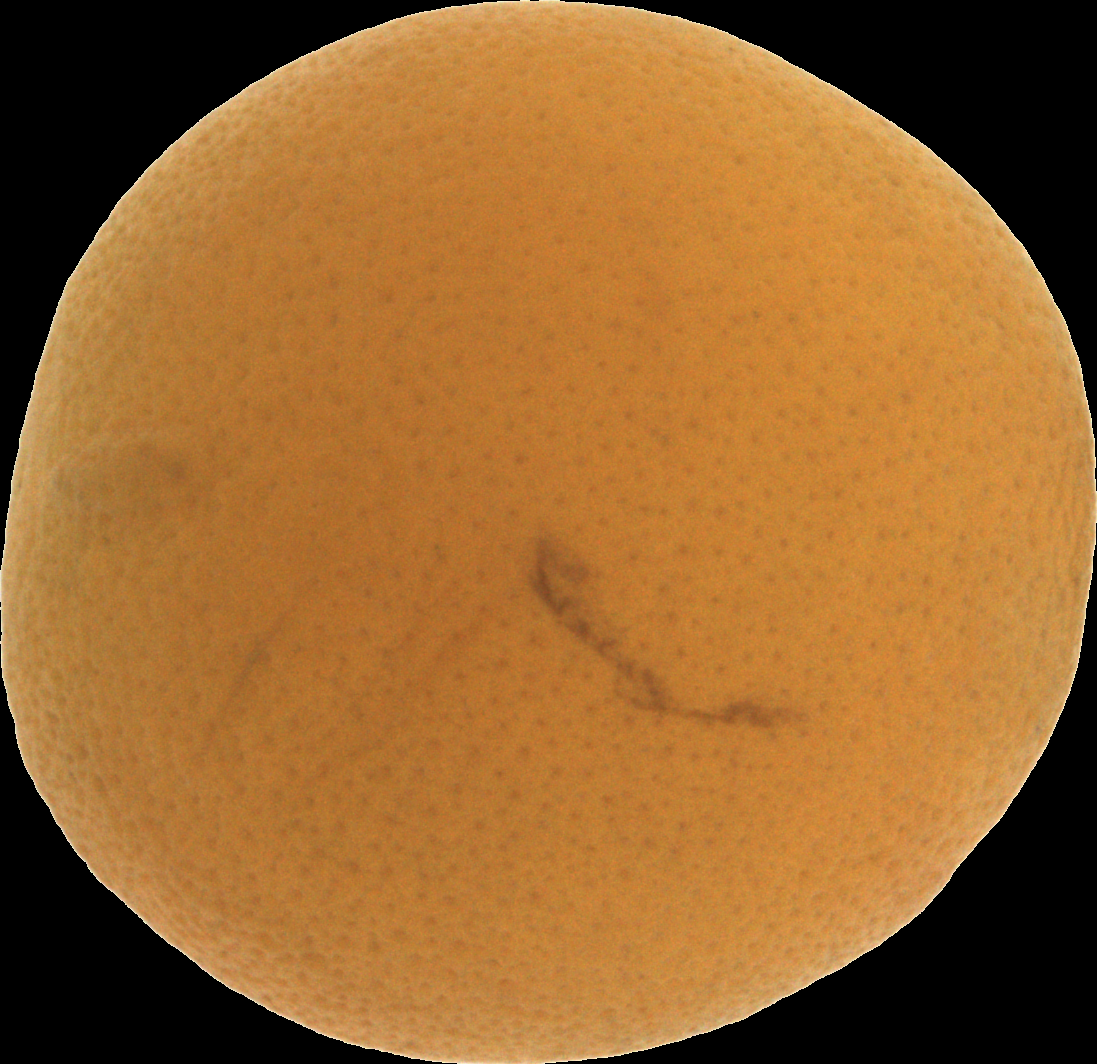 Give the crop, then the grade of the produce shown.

orange, bad
